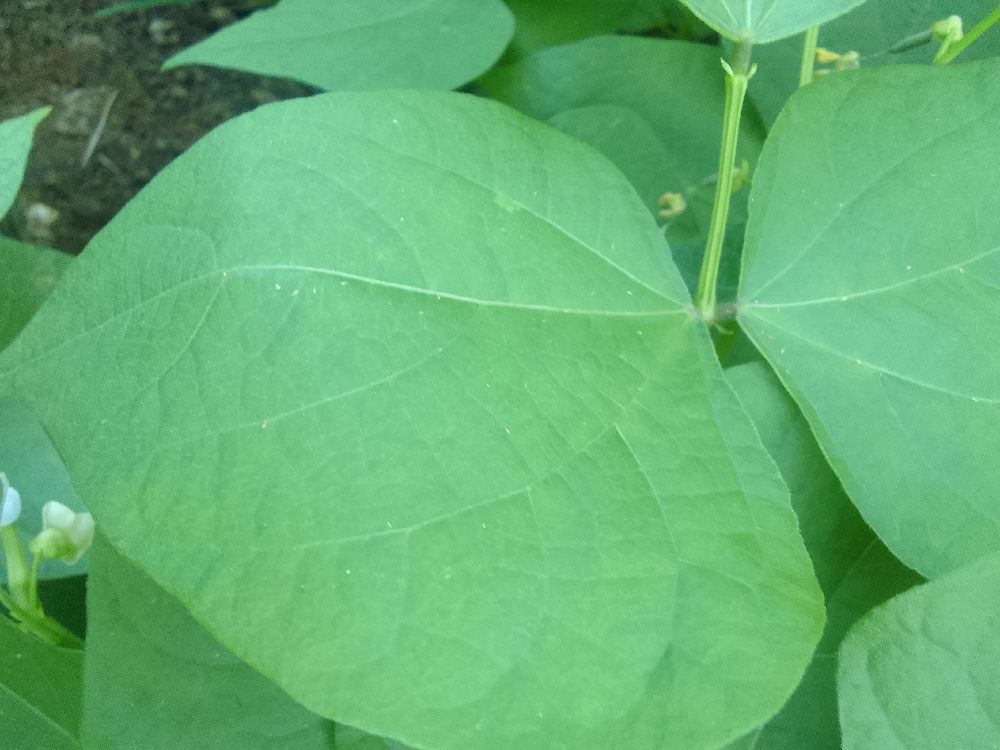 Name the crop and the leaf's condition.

common bean, healthy
